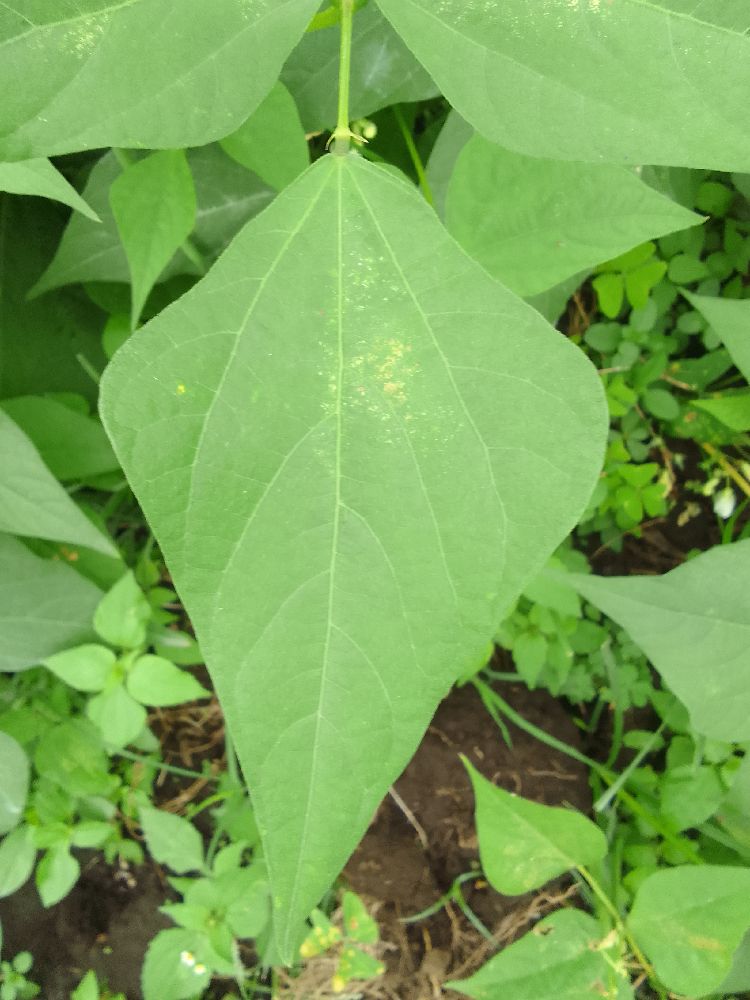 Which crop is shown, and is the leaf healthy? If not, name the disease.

common bean, healthy
